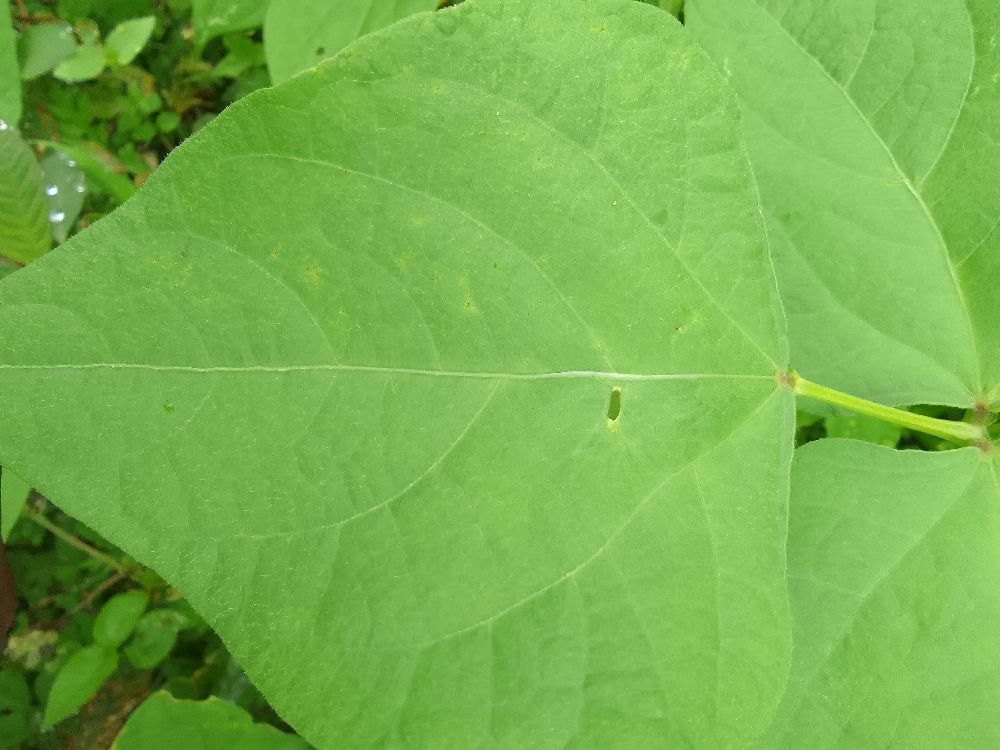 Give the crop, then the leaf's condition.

common bean, healthy
